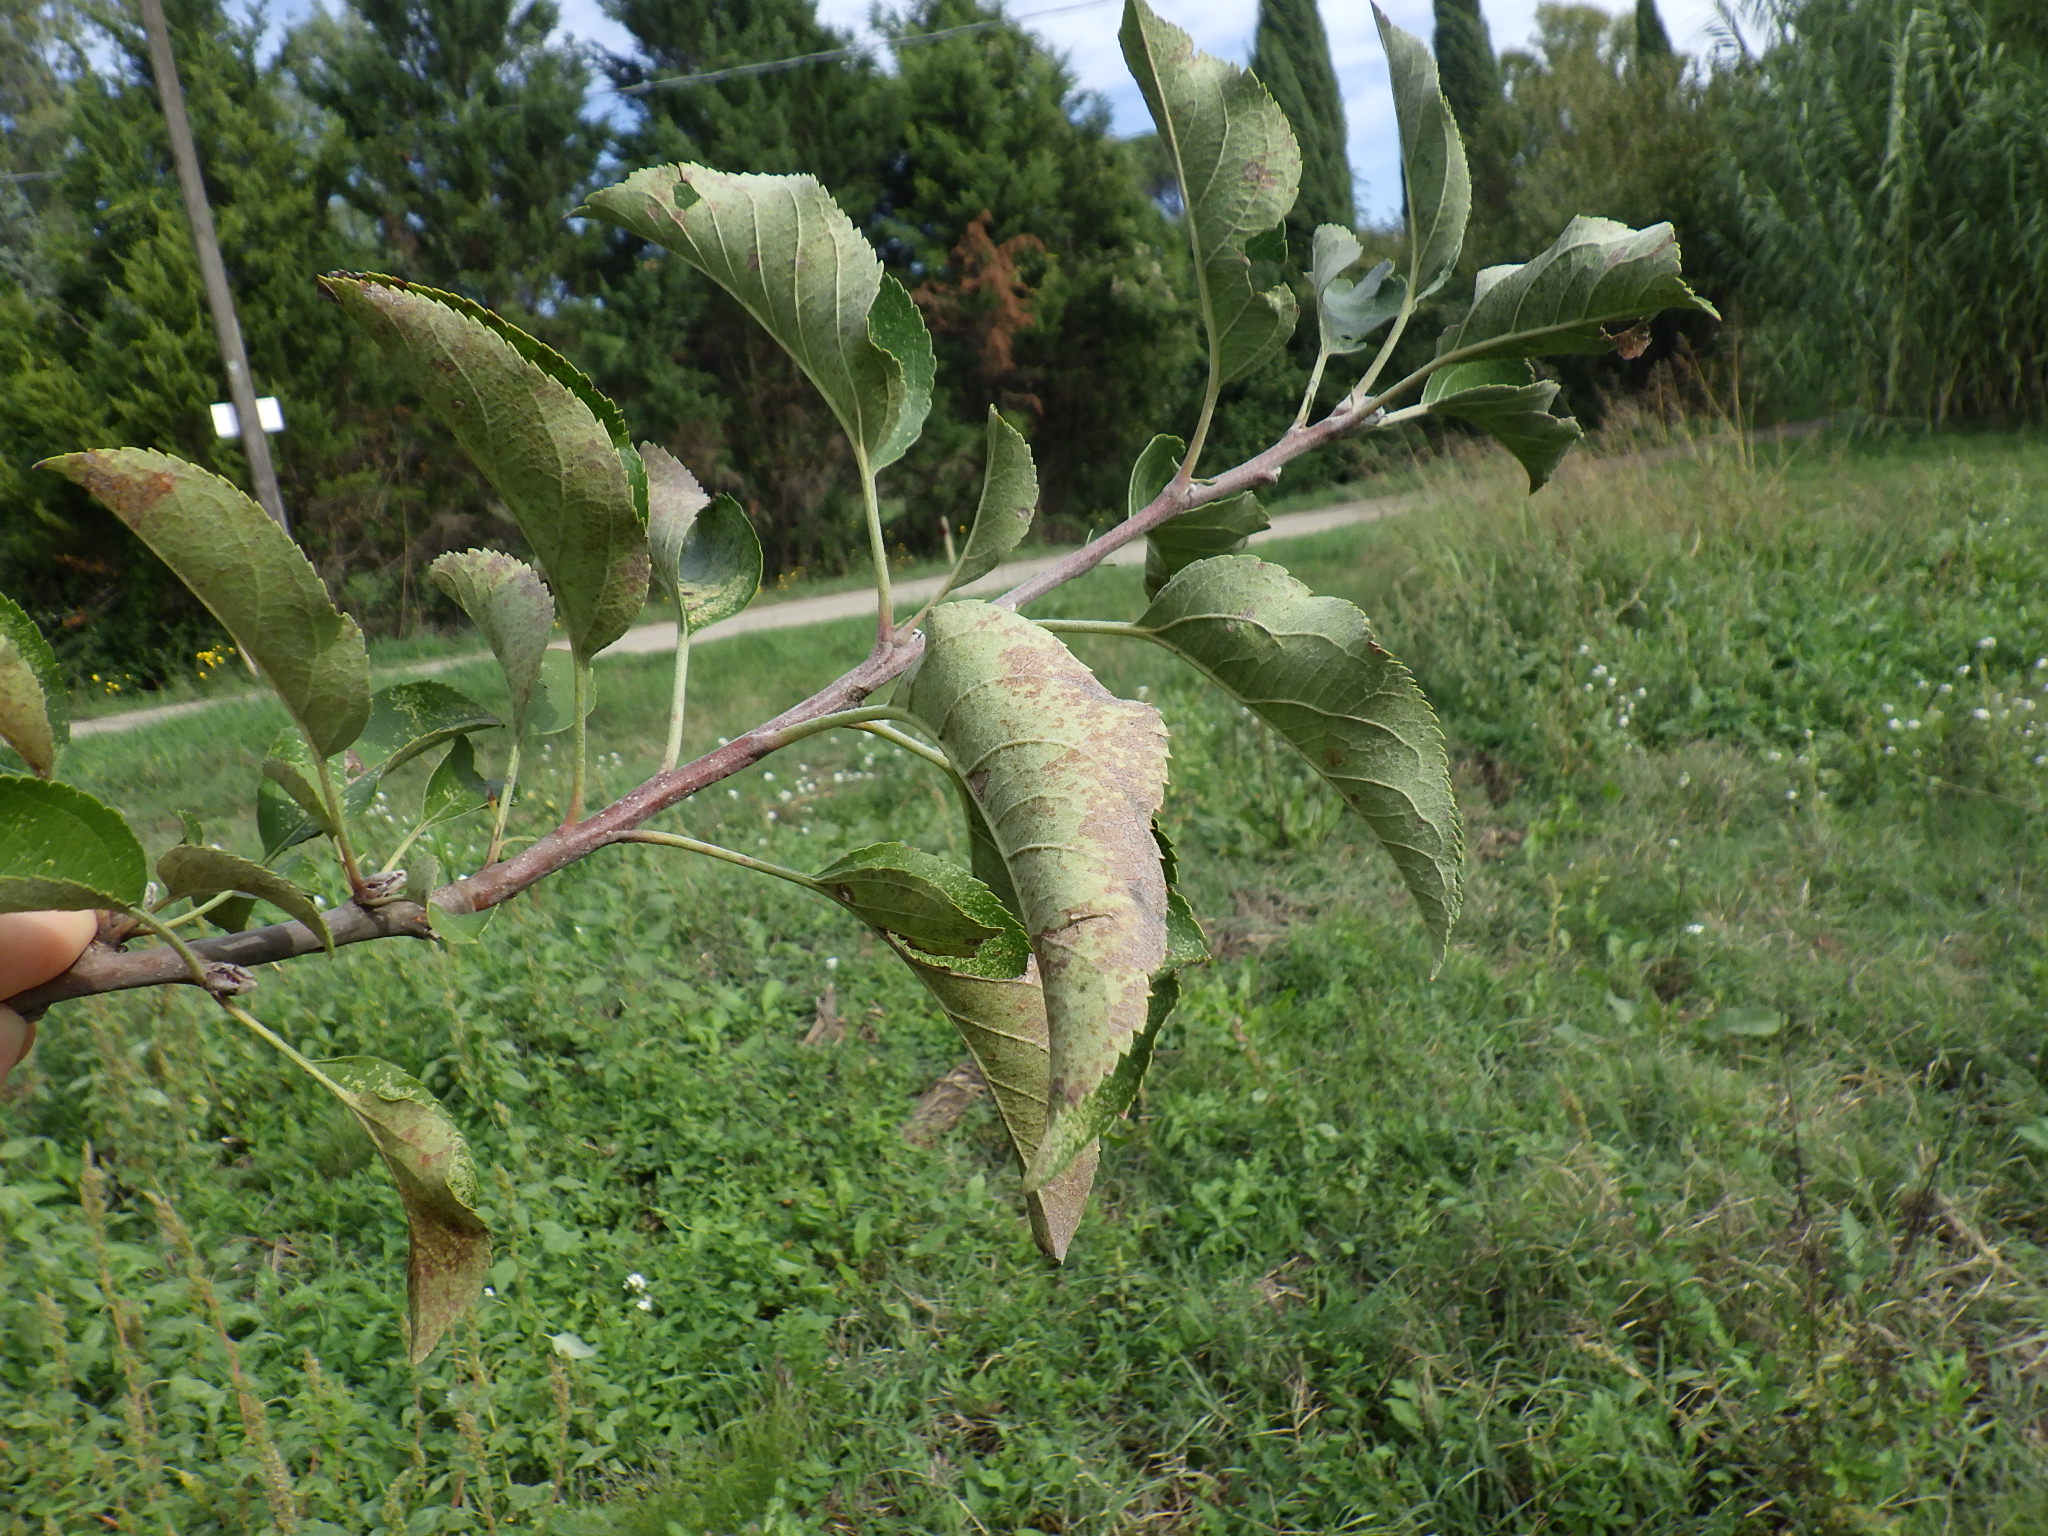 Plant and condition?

apple, alternaria
